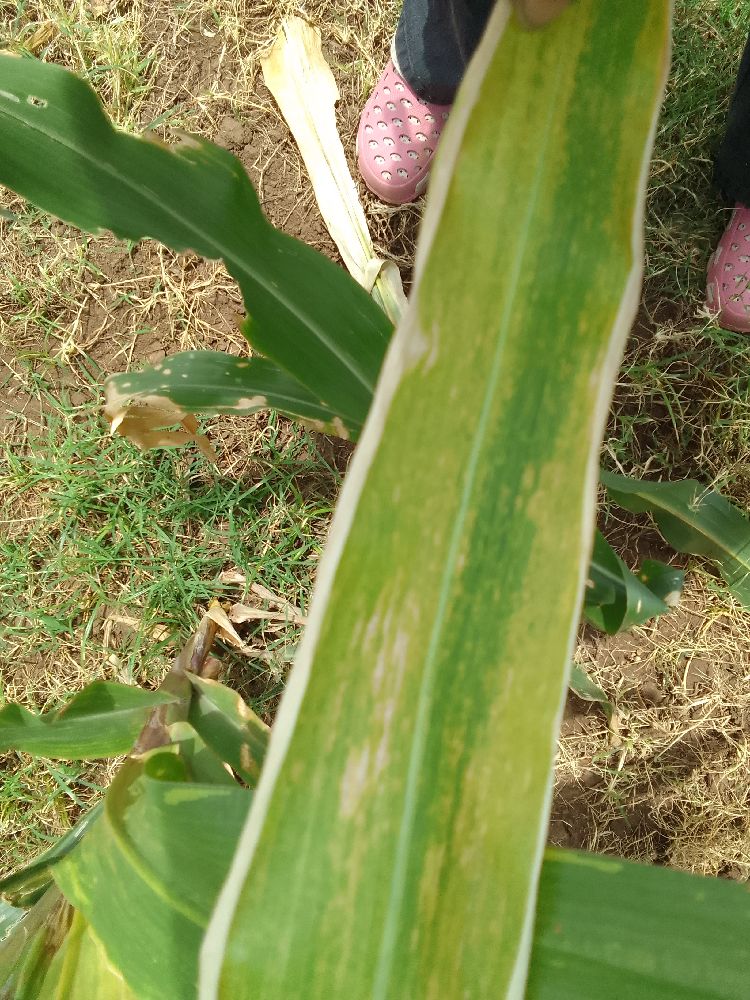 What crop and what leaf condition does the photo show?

maize, maize lethal necrosis
